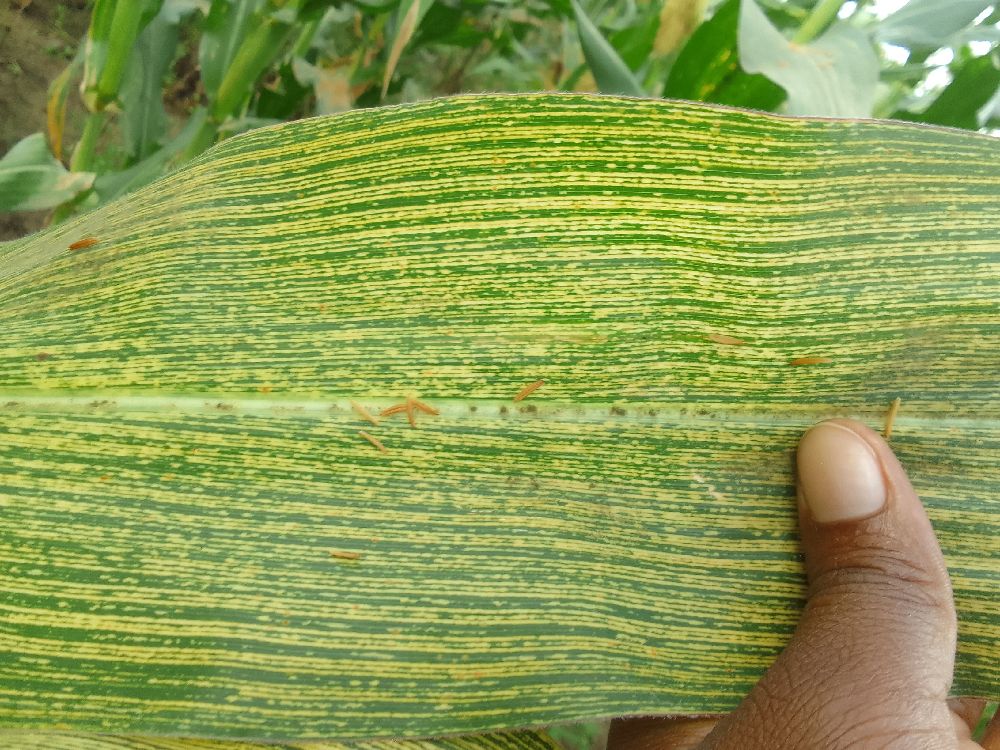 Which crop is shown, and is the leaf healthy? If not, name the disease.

maize, maize streak virus
